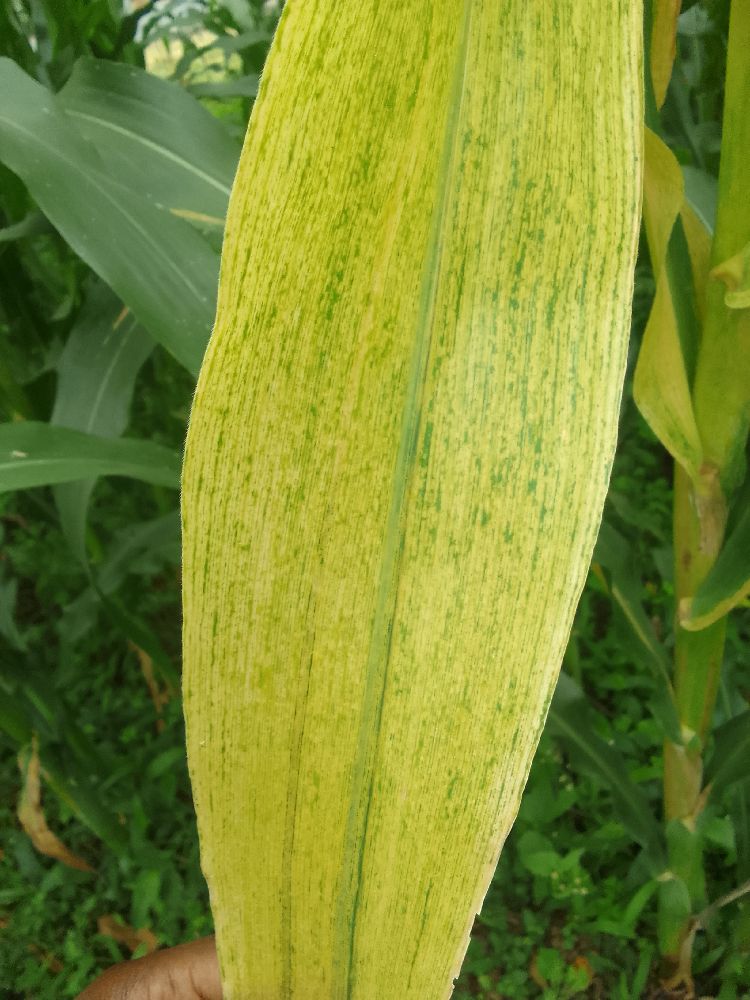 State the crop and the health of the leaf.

maize, maize lethal necrosis
